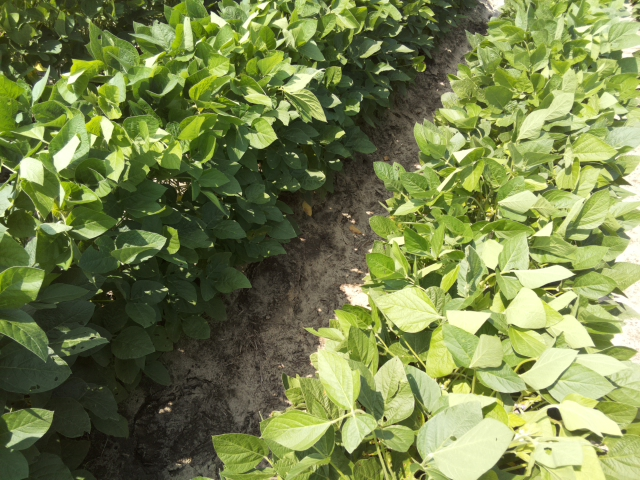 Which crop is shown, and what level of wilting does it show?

soybean, leaves with no wilting
